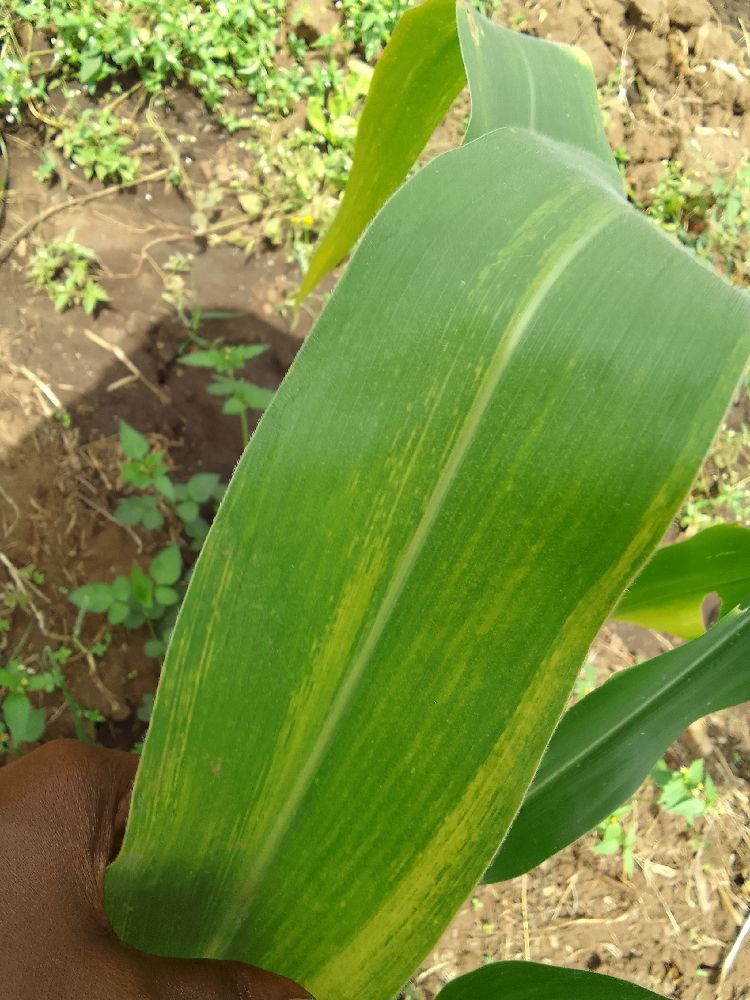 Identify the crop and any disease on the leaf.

maize, maize lethal necrosis
